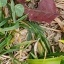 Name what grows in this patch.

unstructured weed
